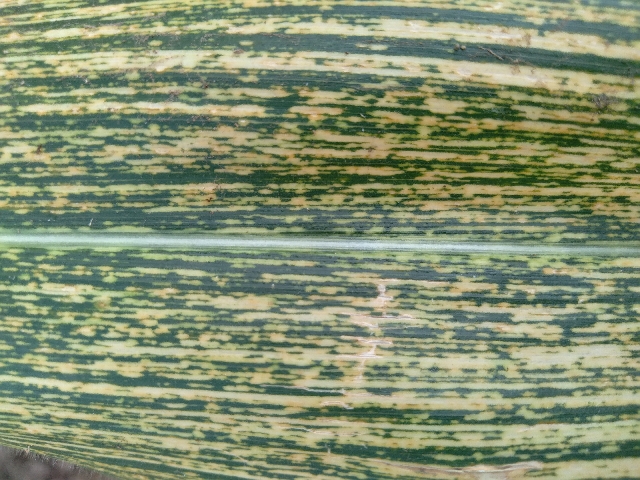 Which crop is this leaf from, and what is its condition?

maize, maize streak virus
